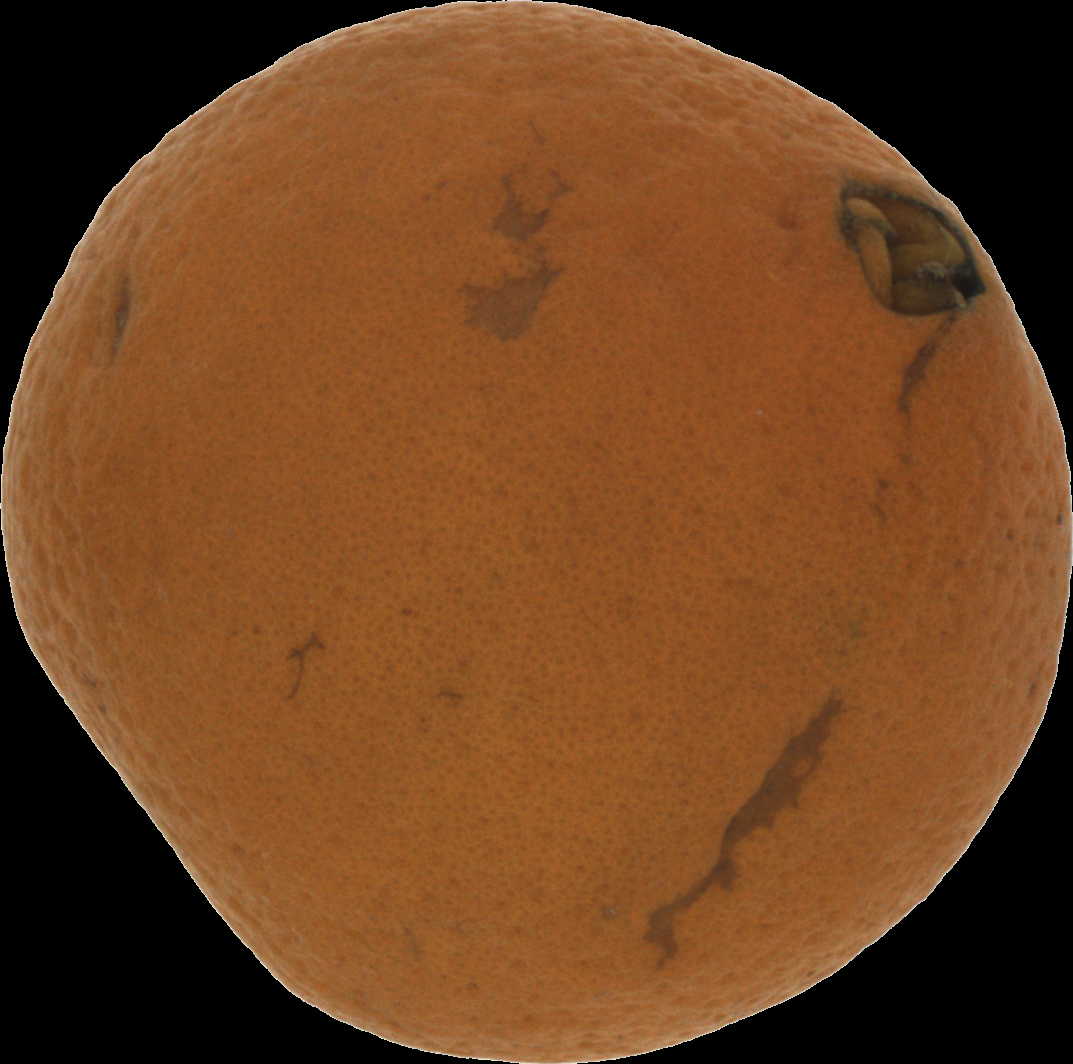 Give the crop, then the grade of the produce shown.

orange, bad
